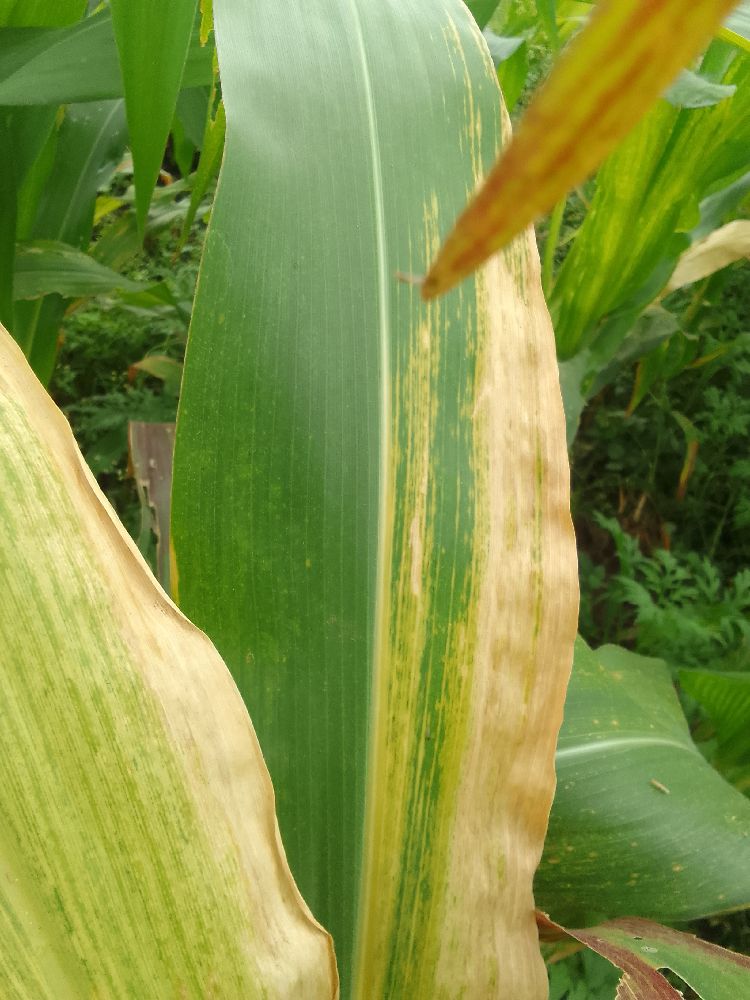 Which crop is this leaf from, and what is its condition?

maize, maize lethal necrosis
